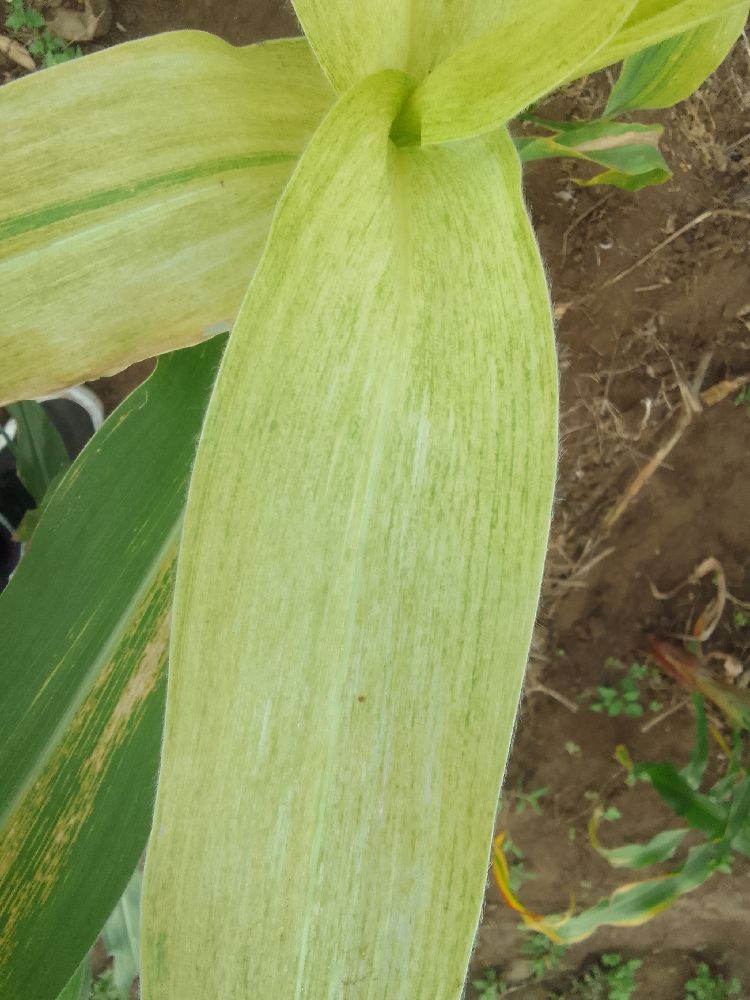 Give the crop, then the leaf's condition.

maize, maize lethal necrosis
